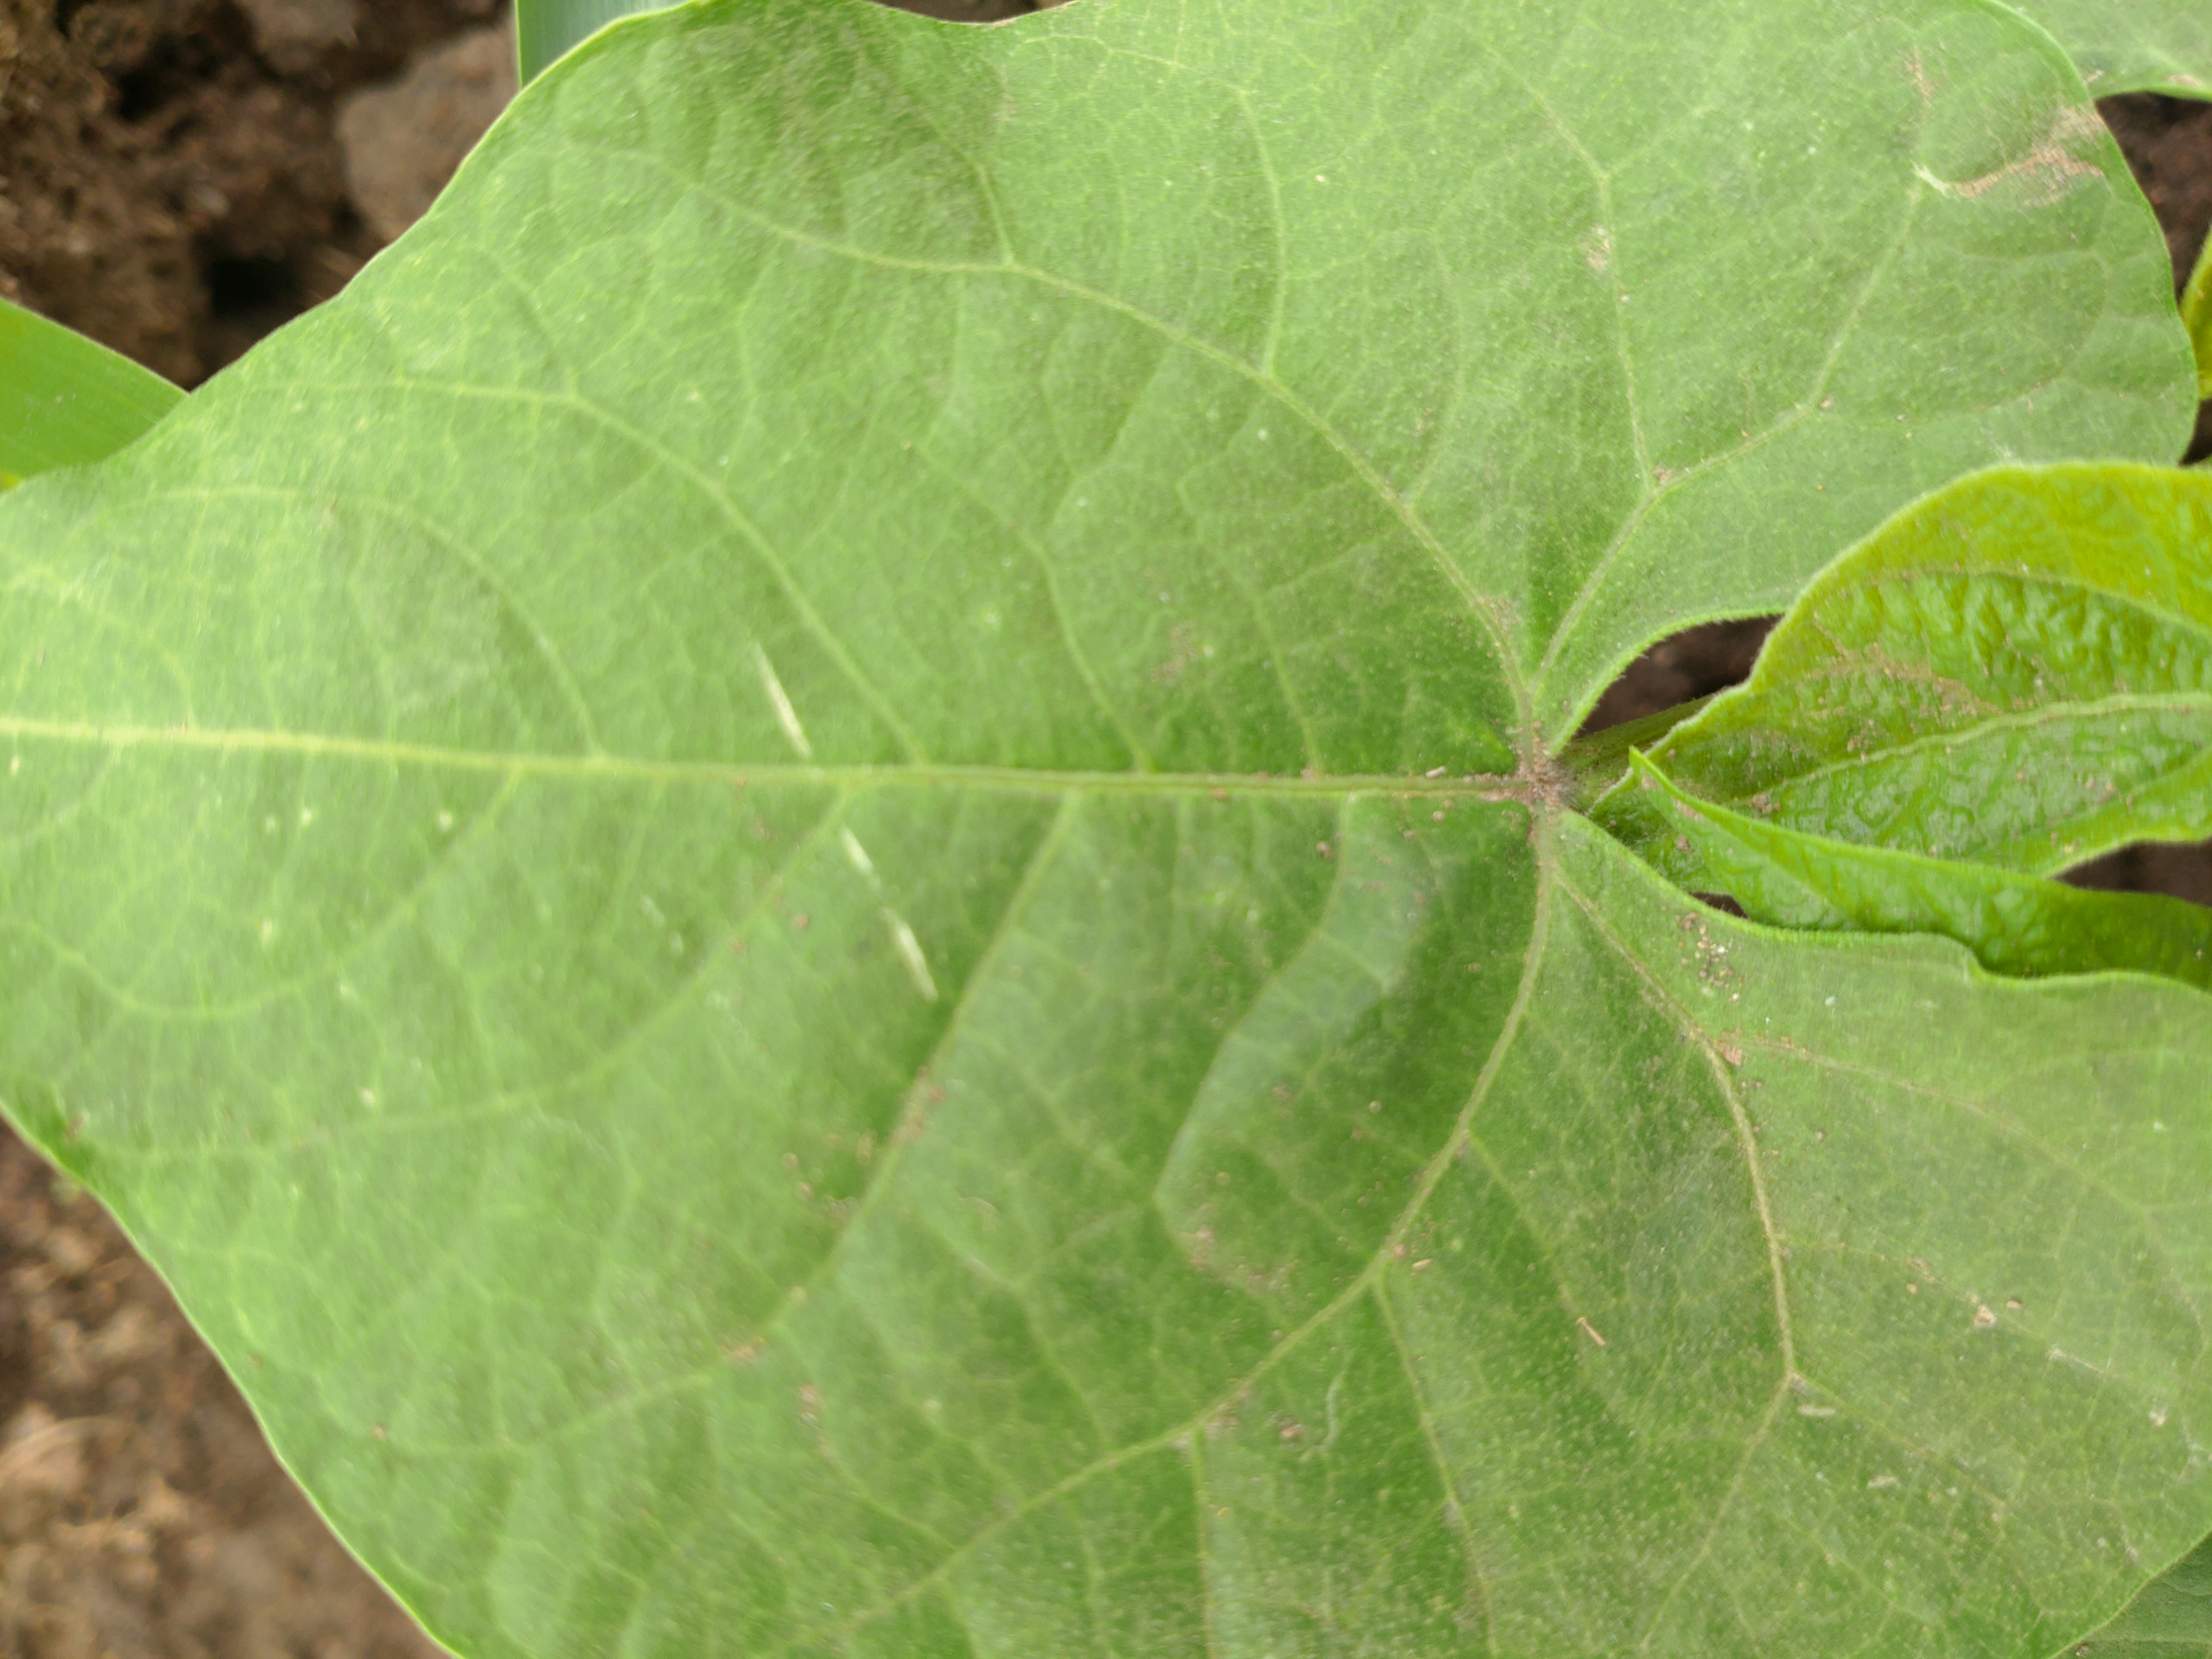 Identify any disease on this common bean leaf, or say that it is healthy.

healthy
